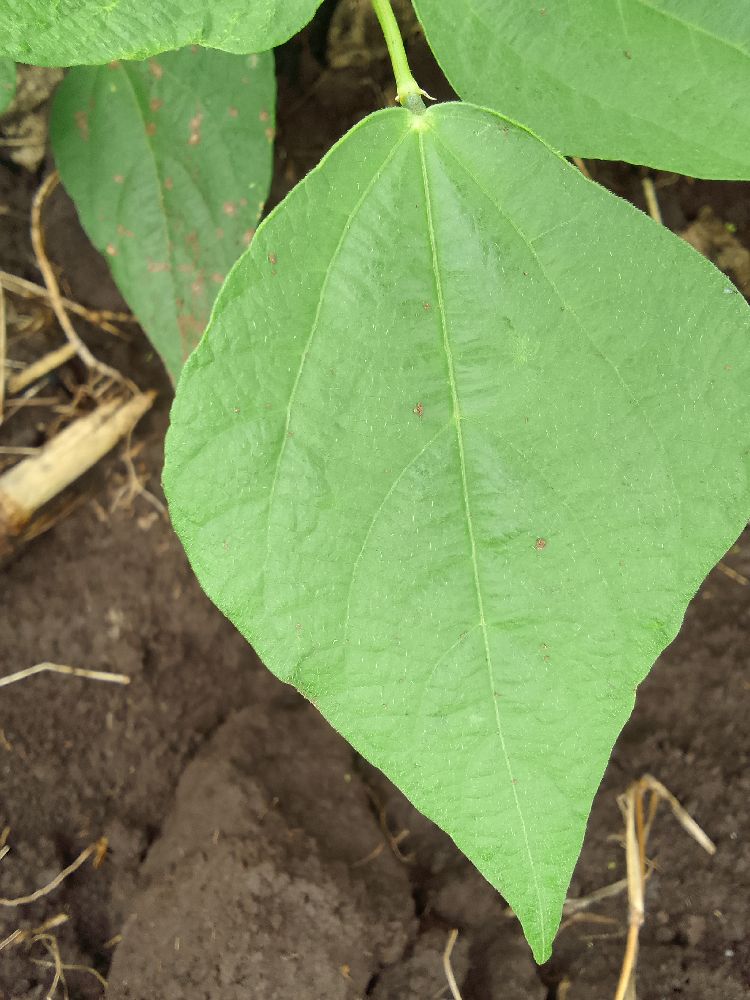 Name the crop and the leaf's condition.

common bean, healthy
